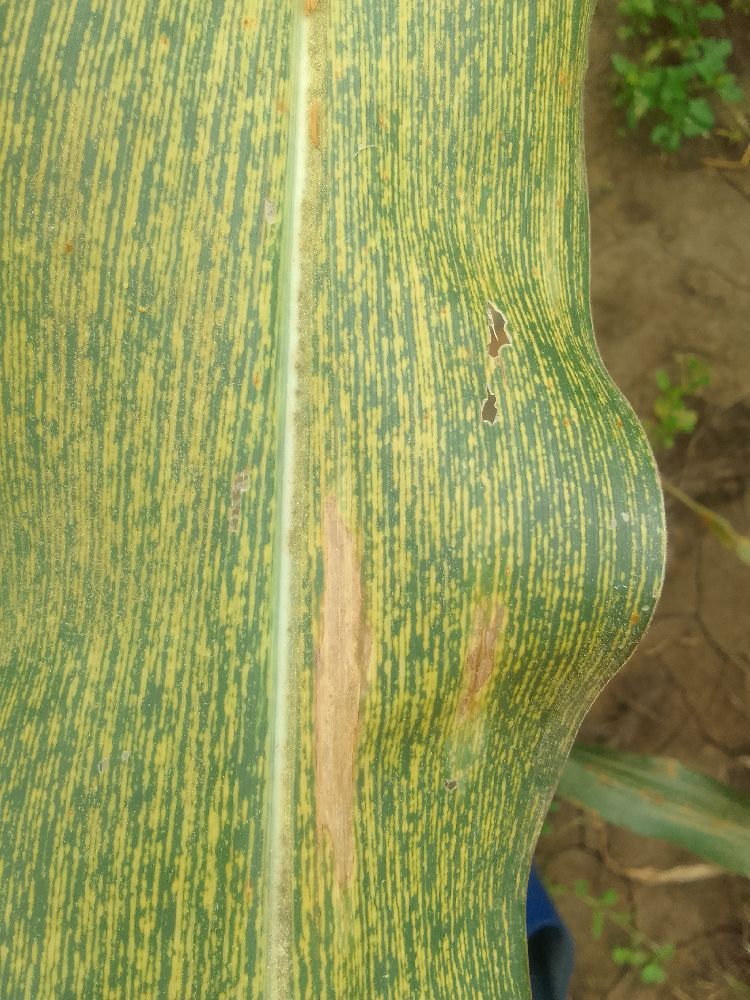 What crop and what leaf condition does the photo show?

maize, maize streak virus
